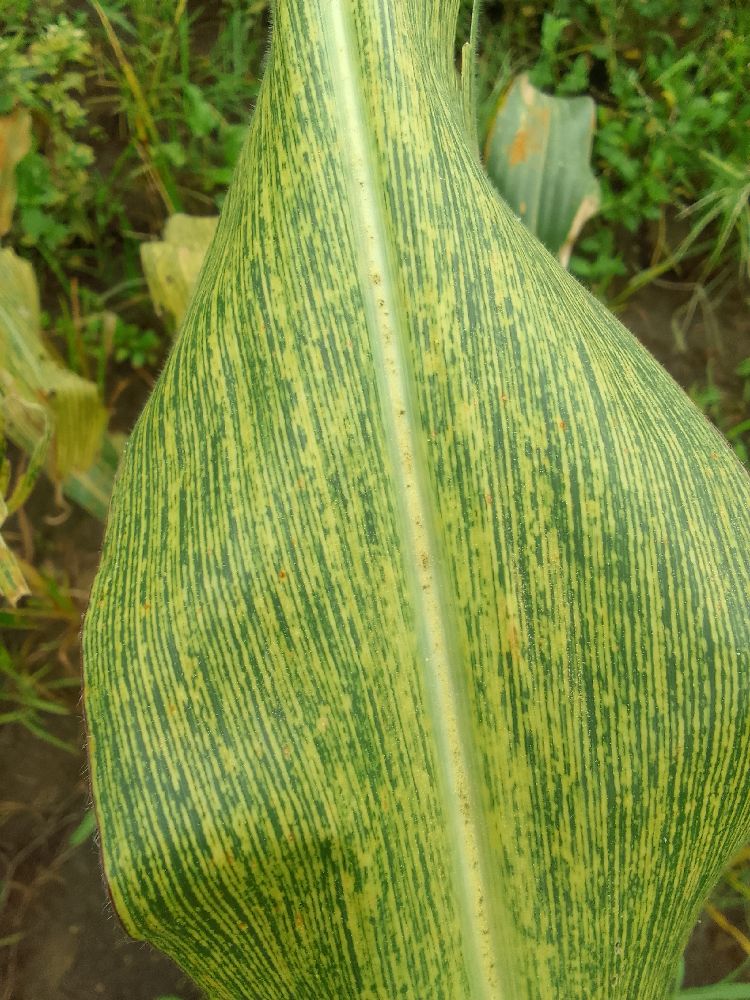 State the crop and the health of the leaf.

maize, maize streak virus
